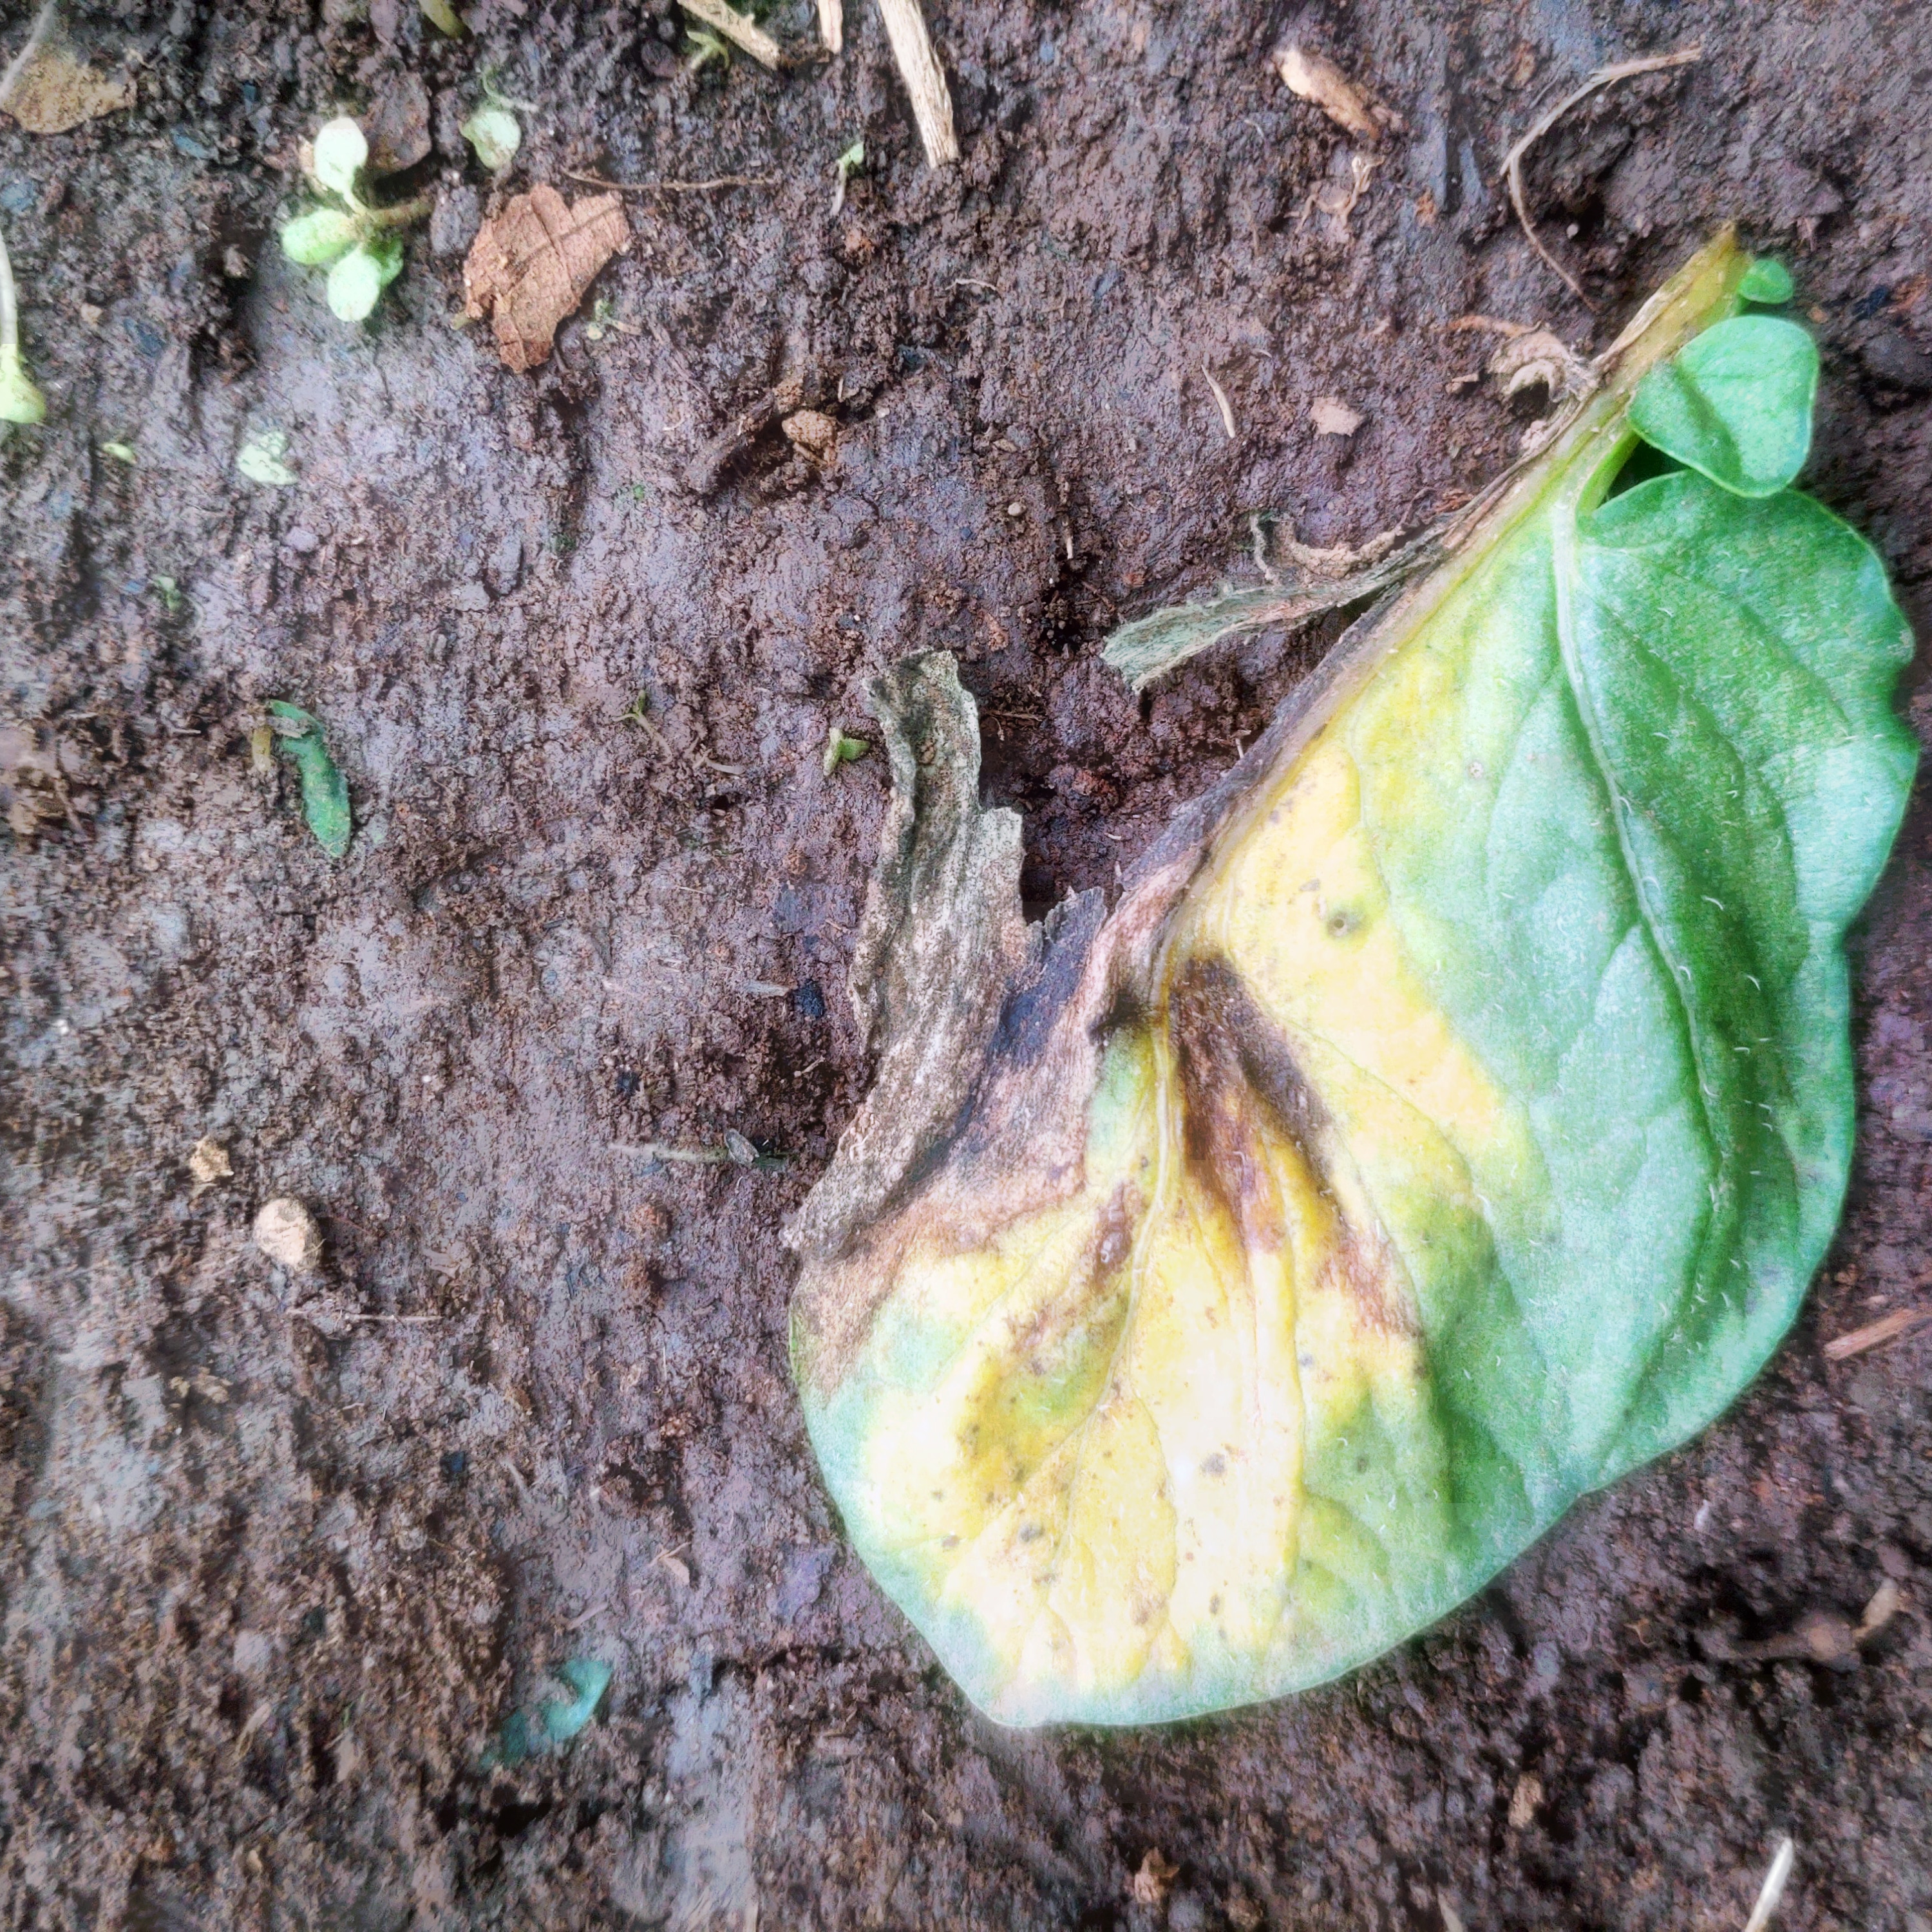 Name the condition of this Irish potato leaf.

late blight
